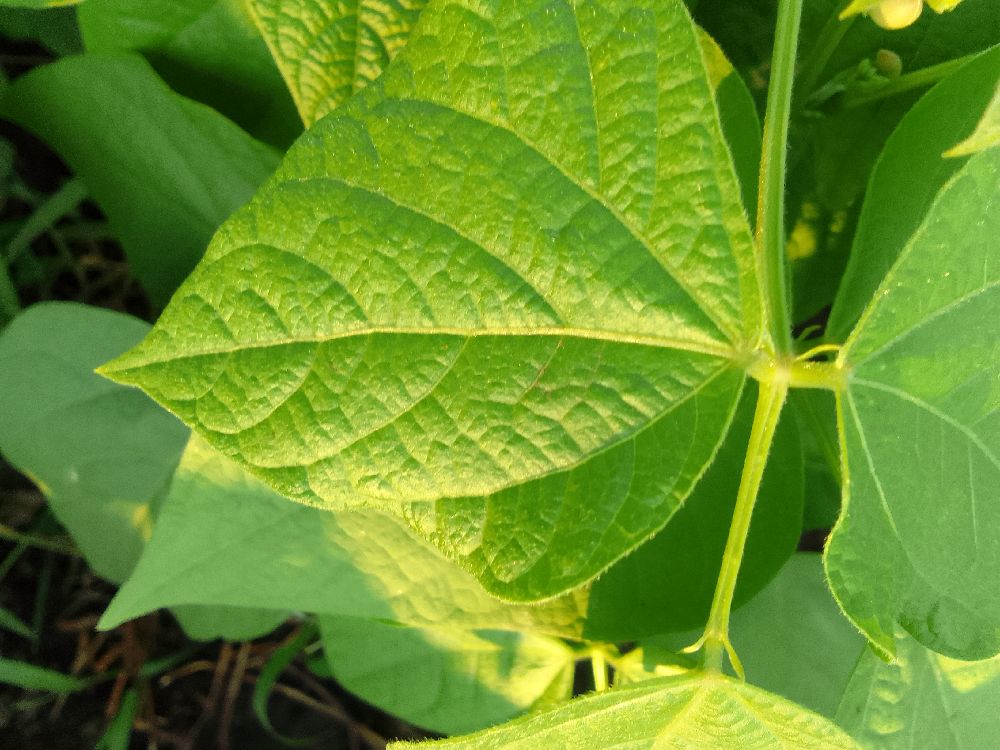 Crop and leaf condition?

common bean, healthy
